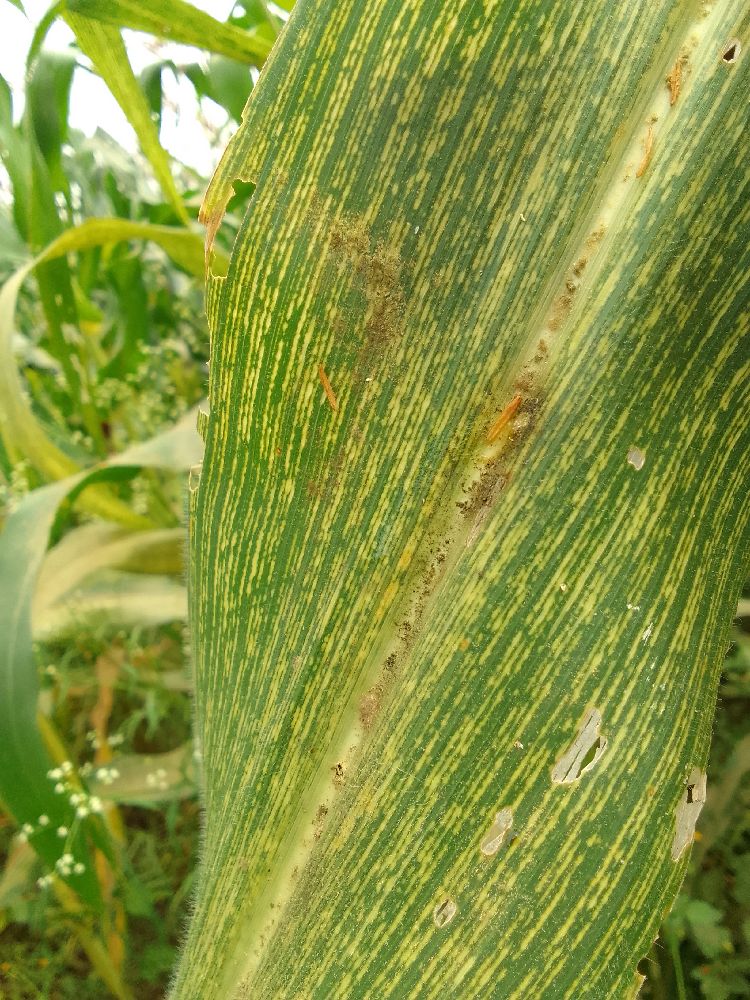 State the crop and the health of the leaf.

maize, maize streak virus
